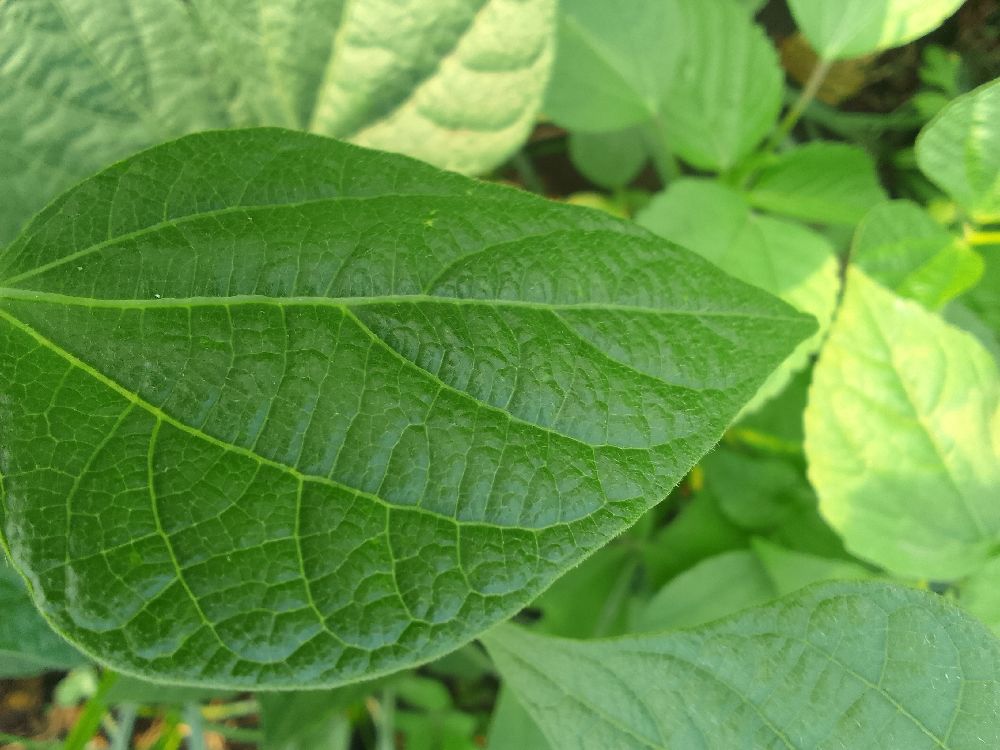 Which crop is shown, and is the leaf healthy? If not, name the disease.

common bean, healthy
